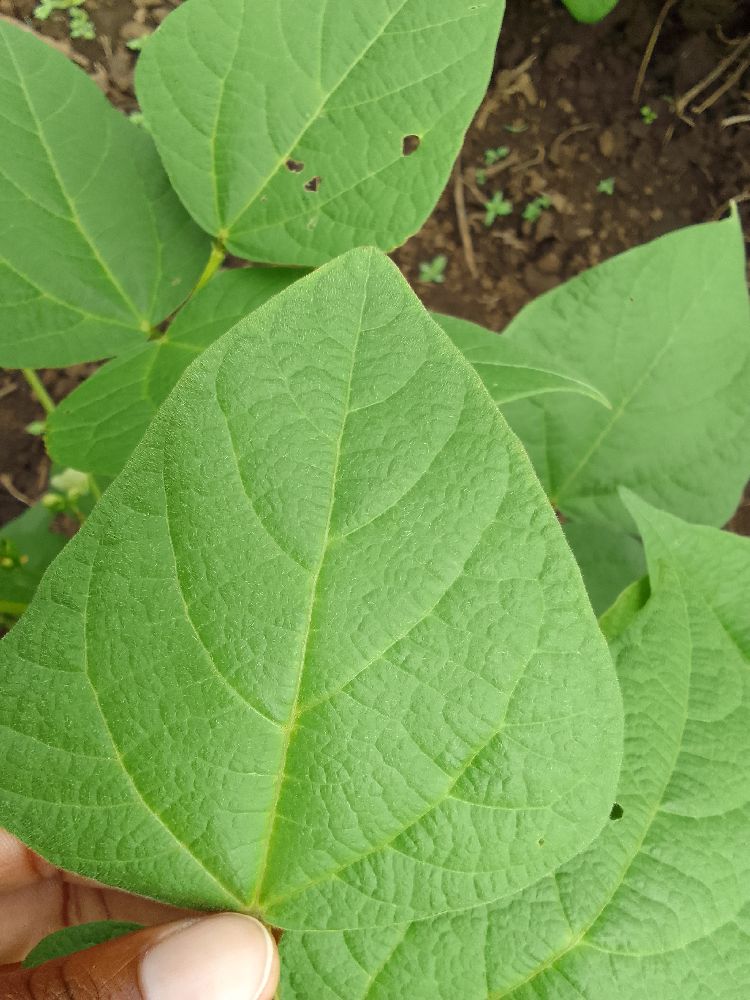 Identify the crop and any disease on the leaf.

common bean, healthy
